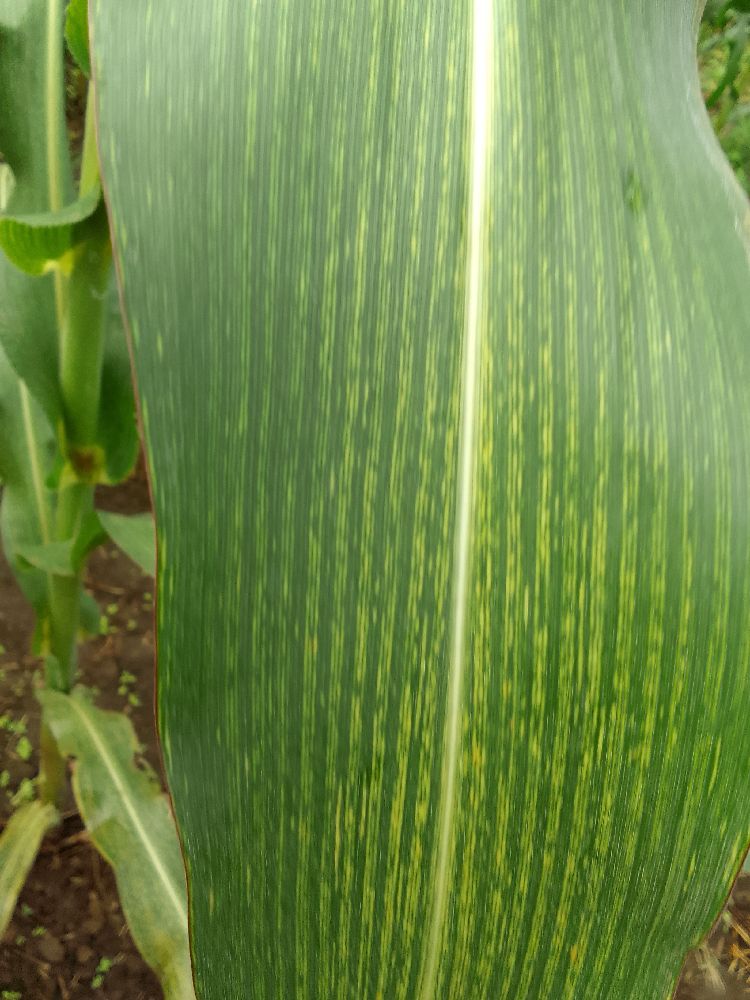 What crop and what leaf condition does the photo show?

maize, maize streak virus
